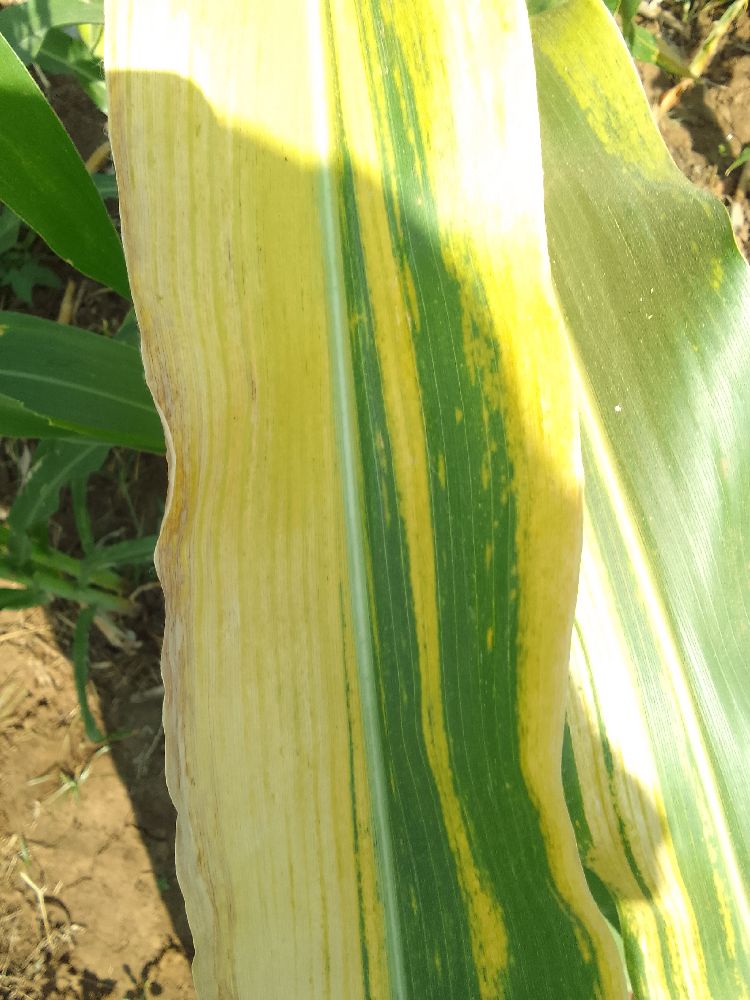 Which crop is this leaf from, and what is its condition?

maize, maize lethal necrosis
